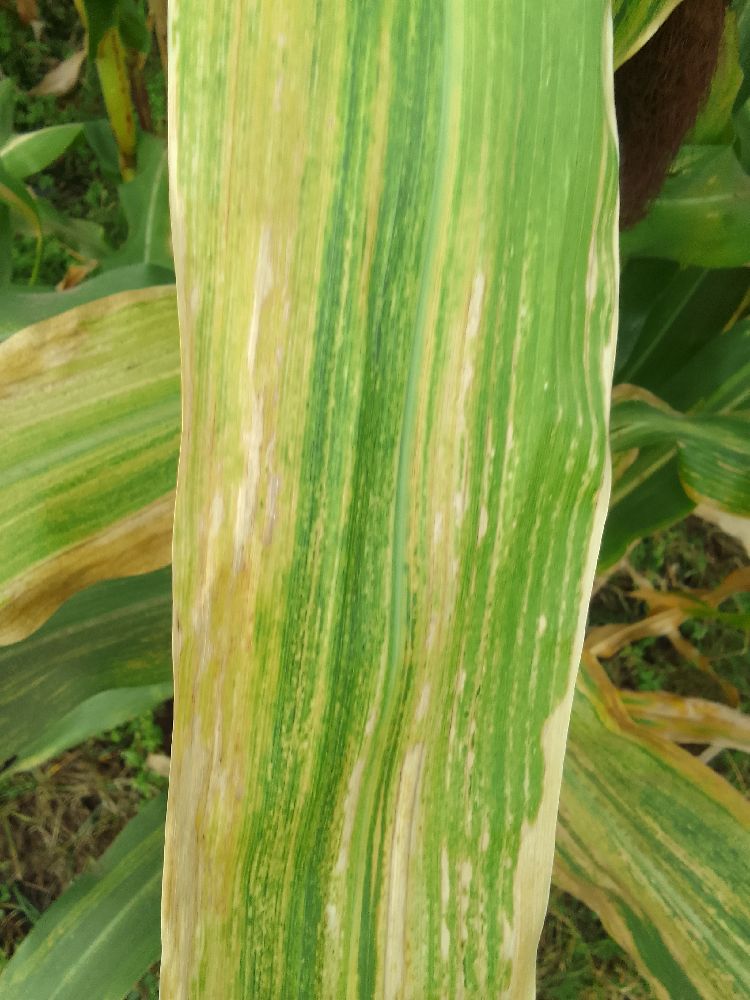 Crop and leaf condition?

maize, maize lethal necrosis
